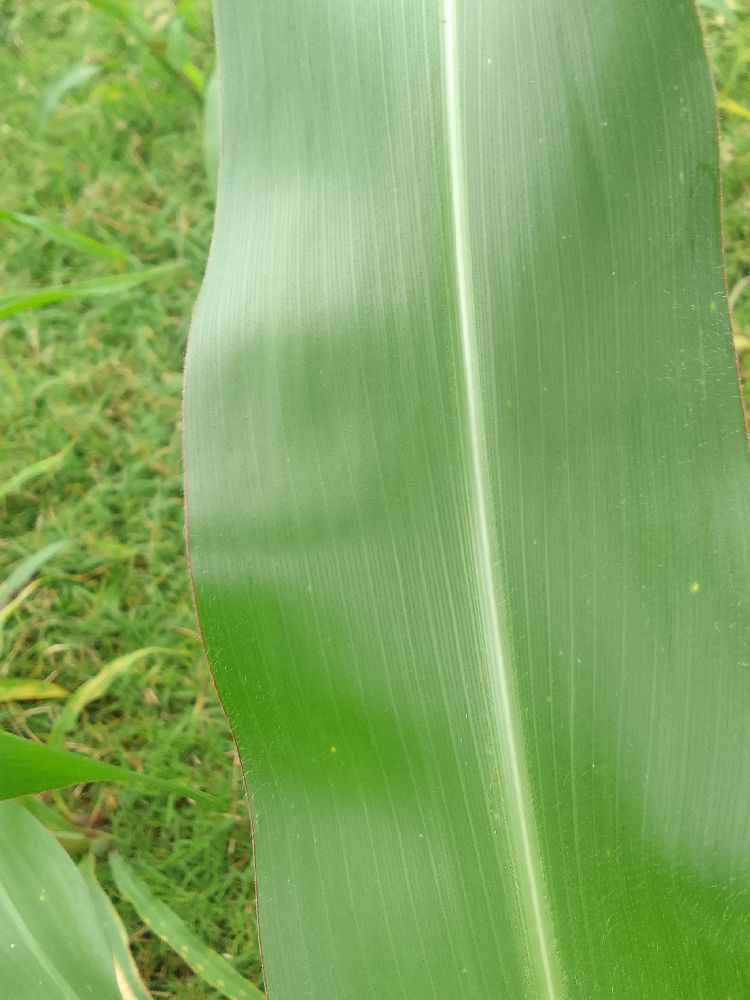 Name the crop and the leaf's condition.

maize, healthy
